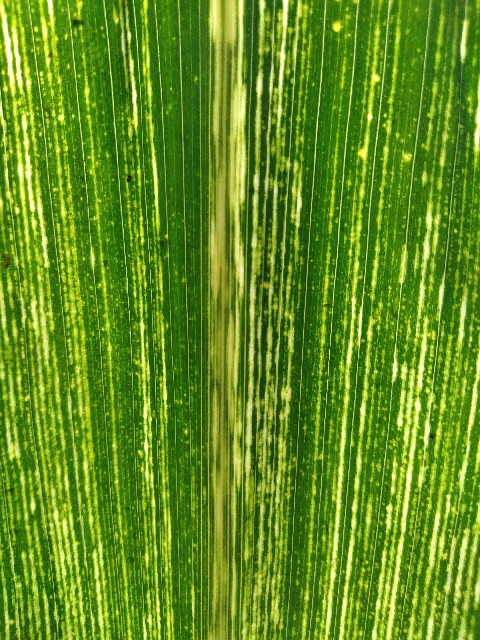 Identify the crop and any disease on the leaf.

maize, maize streak virus
